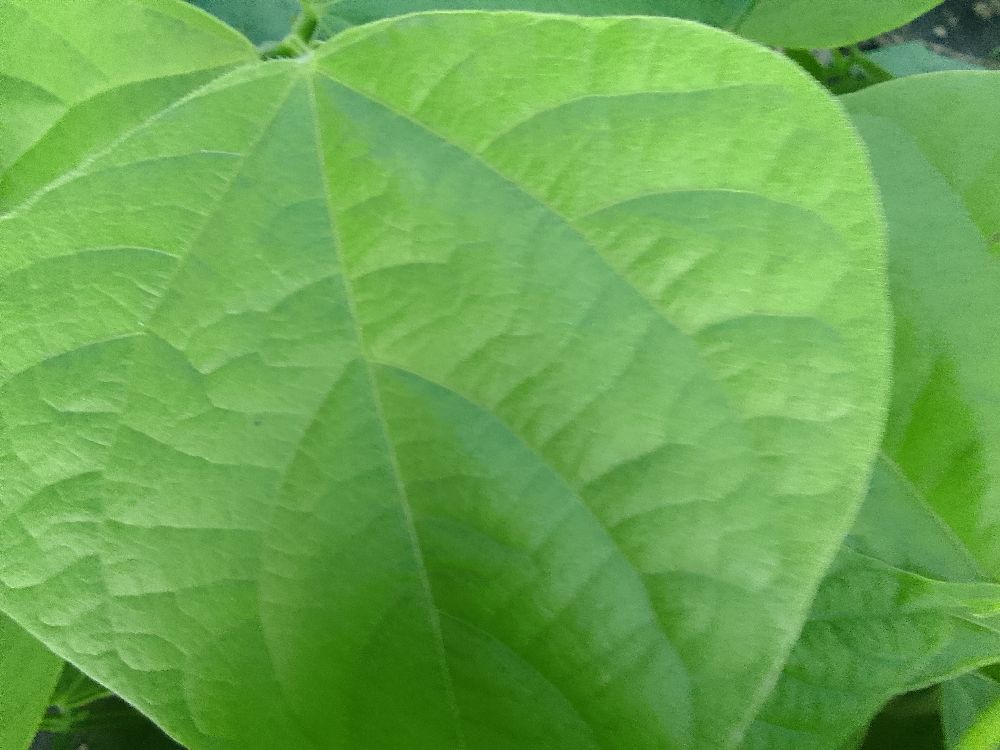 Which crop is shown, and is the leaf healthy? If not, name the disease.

common bean, healthy
